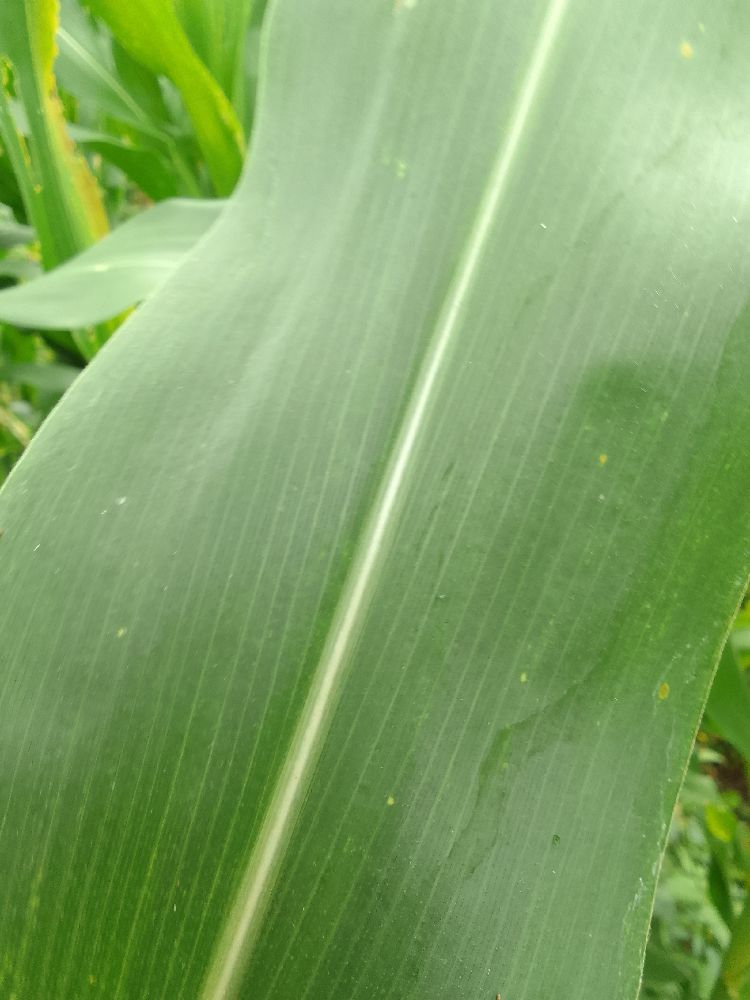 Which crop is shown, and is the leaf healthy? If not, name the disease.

maize, healthy
